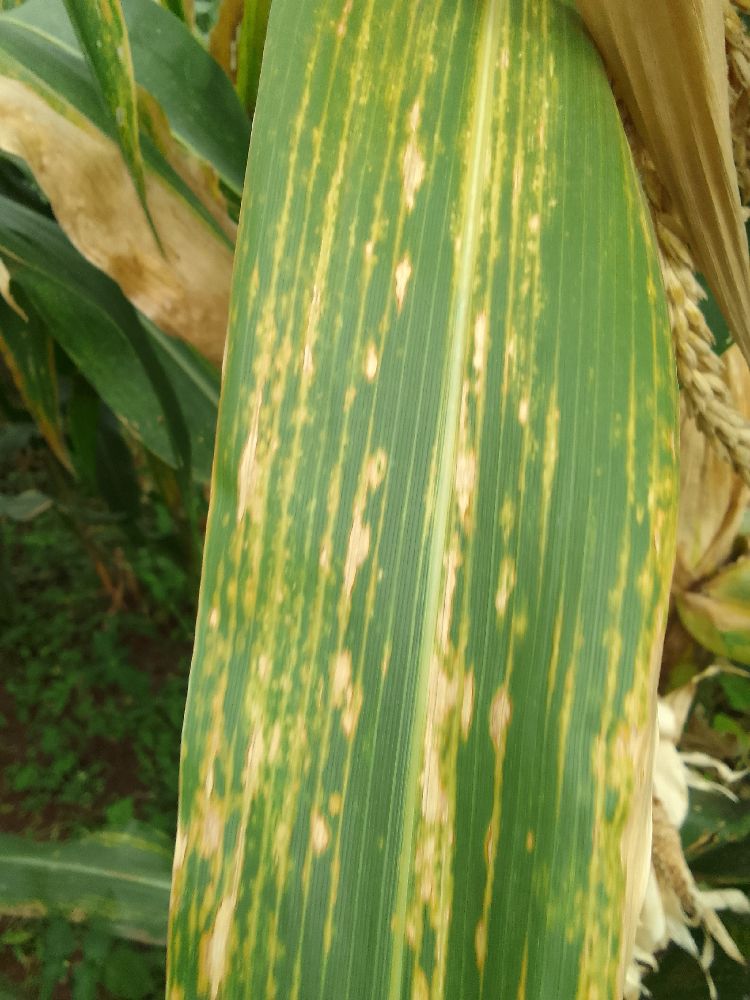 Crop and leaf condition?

maize, maize lethal necrosis
